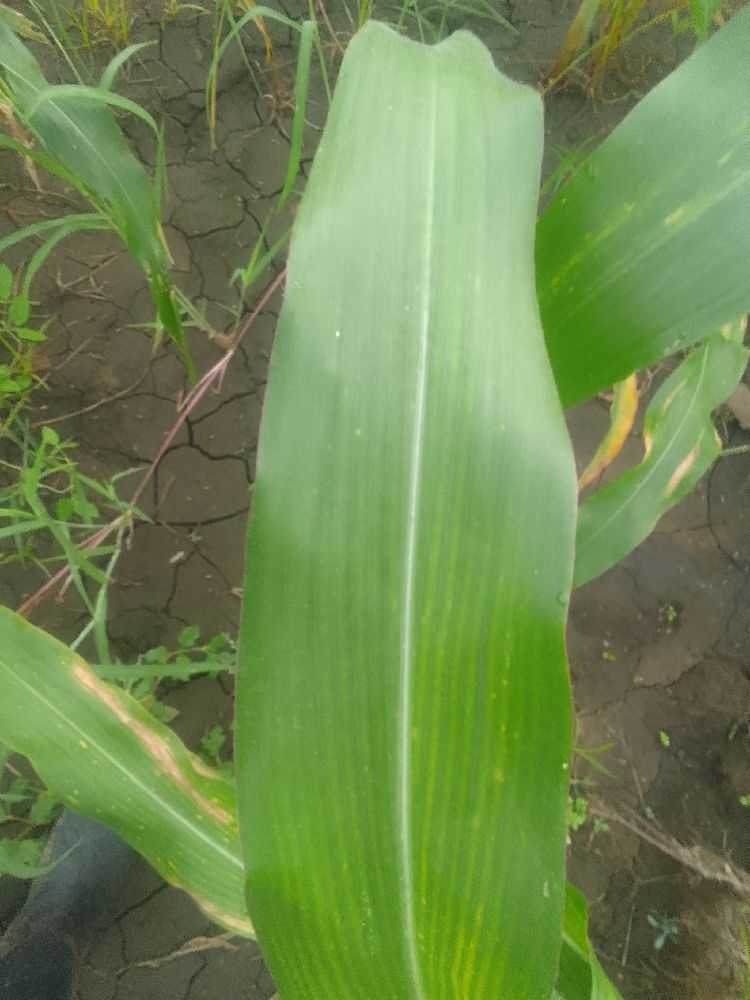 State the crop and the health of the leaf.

maize, healthy
